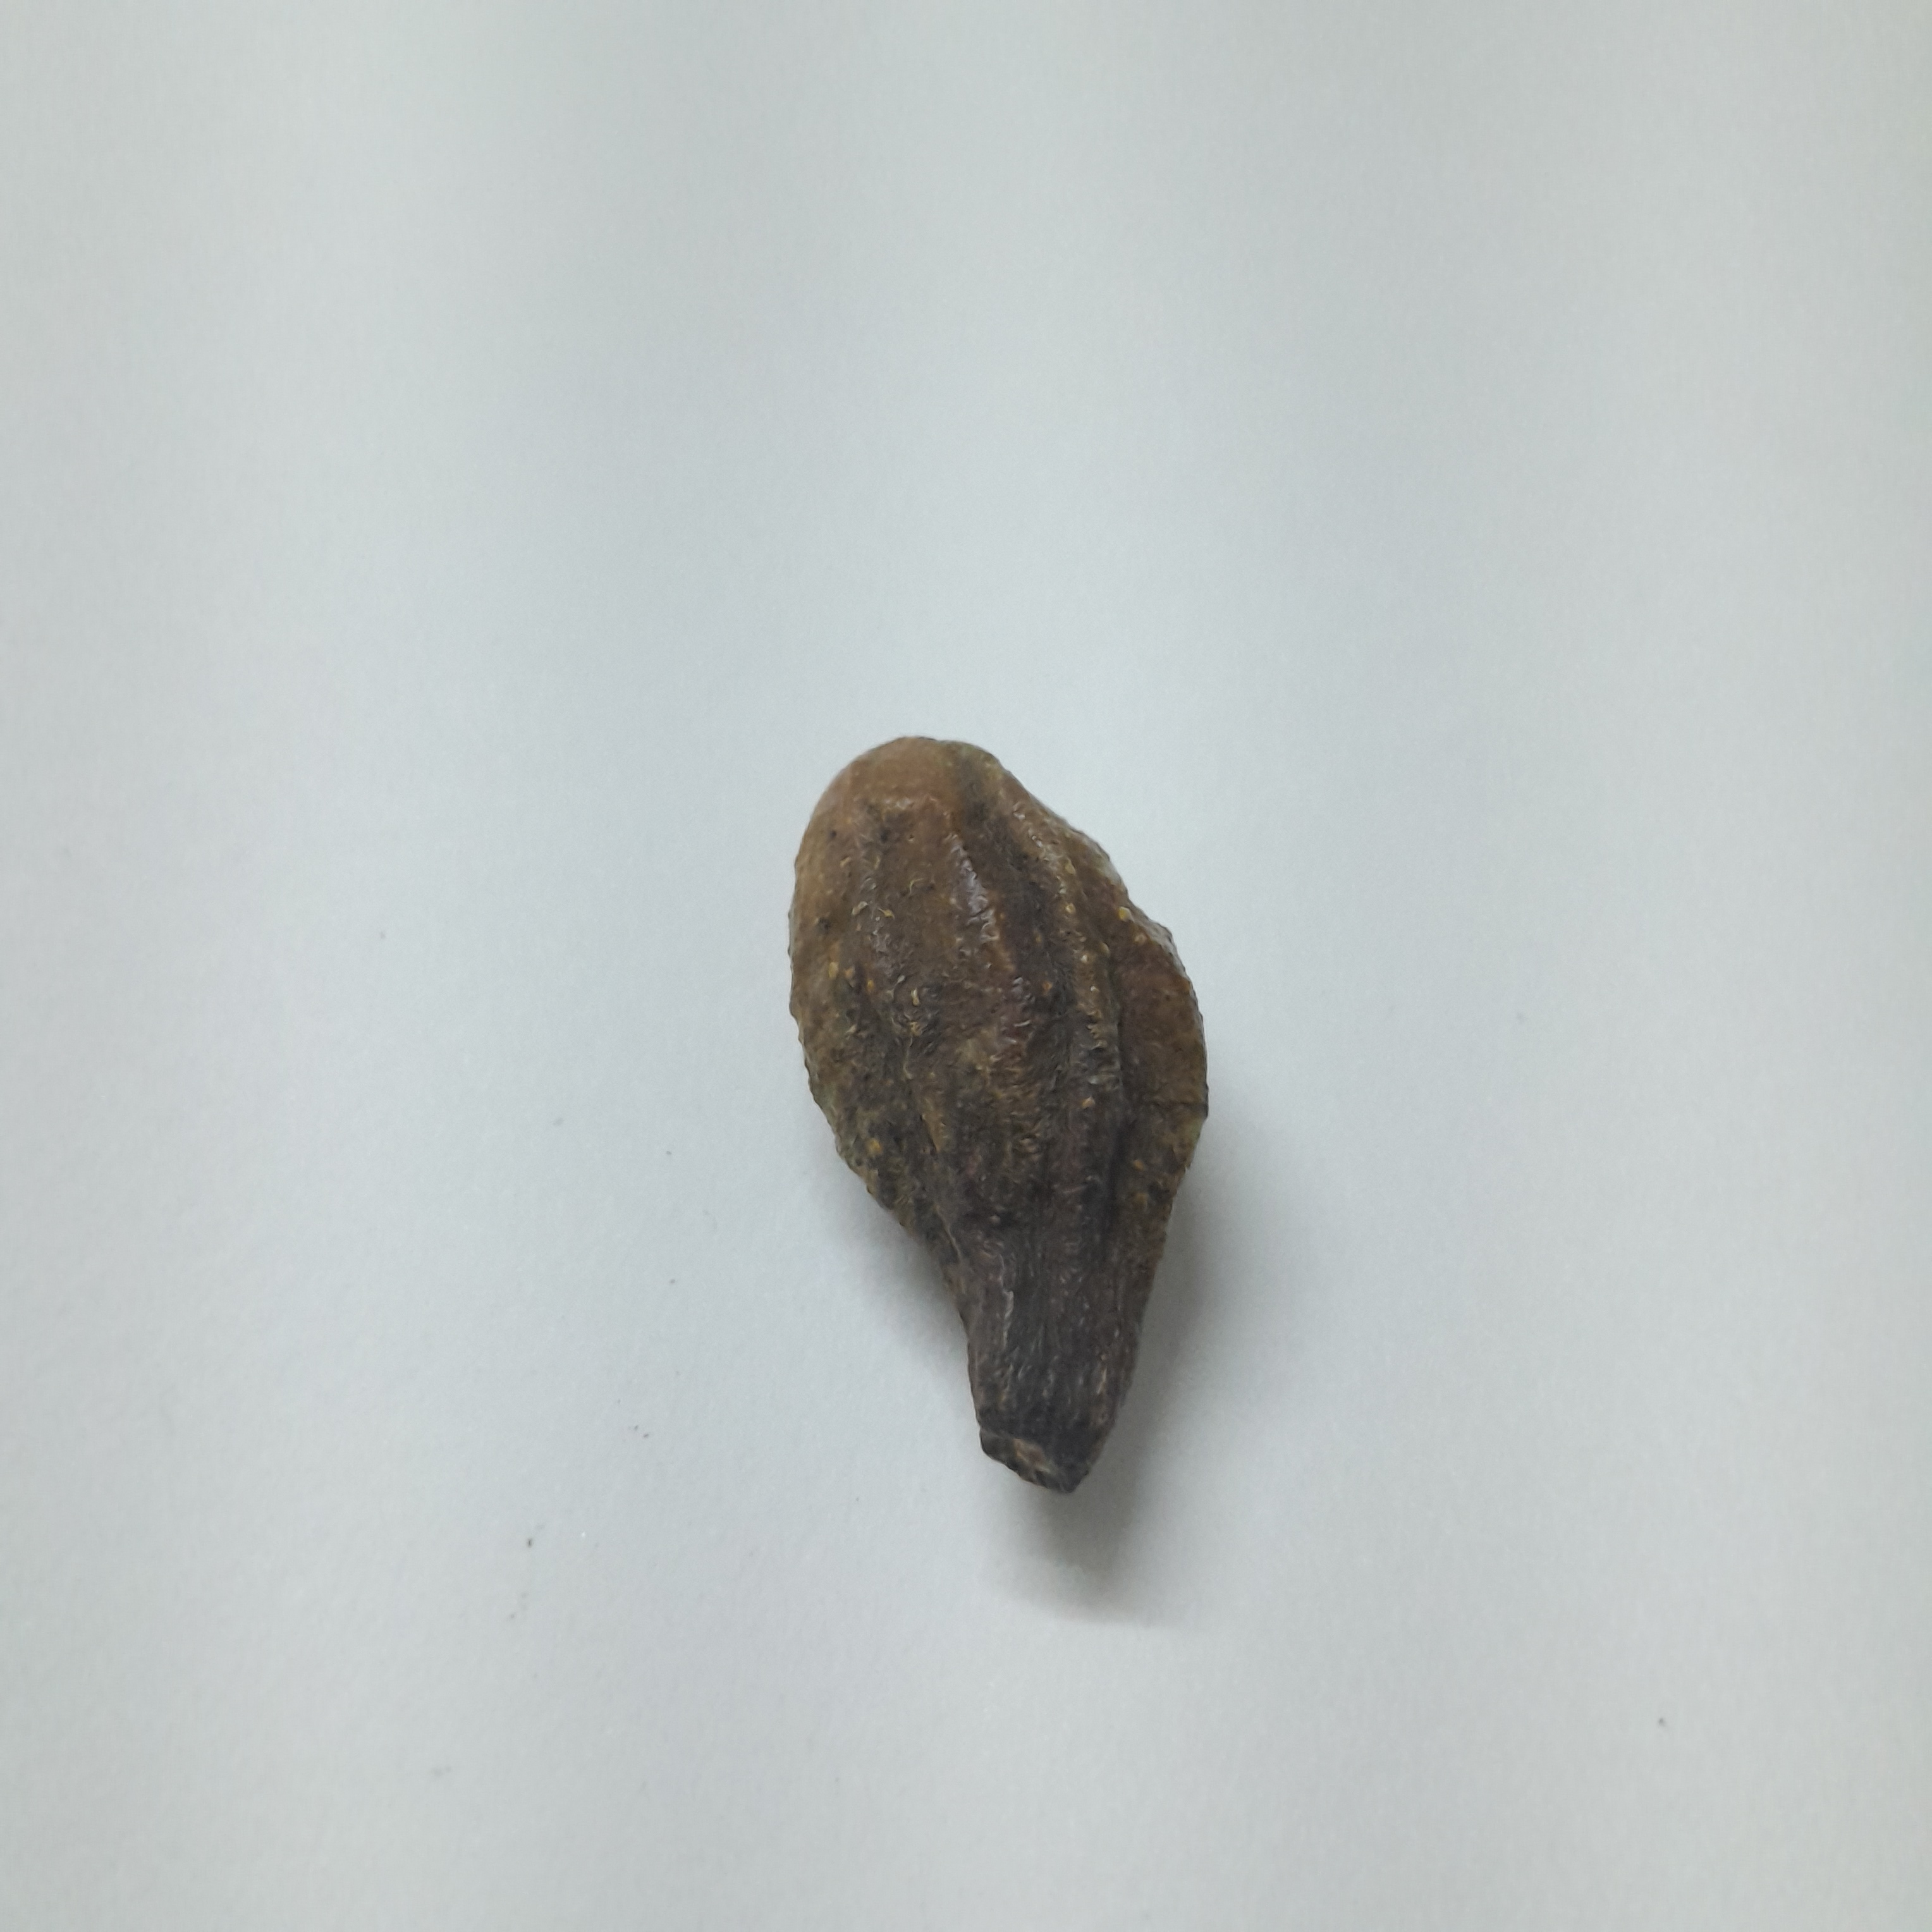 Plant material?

hirdaa
